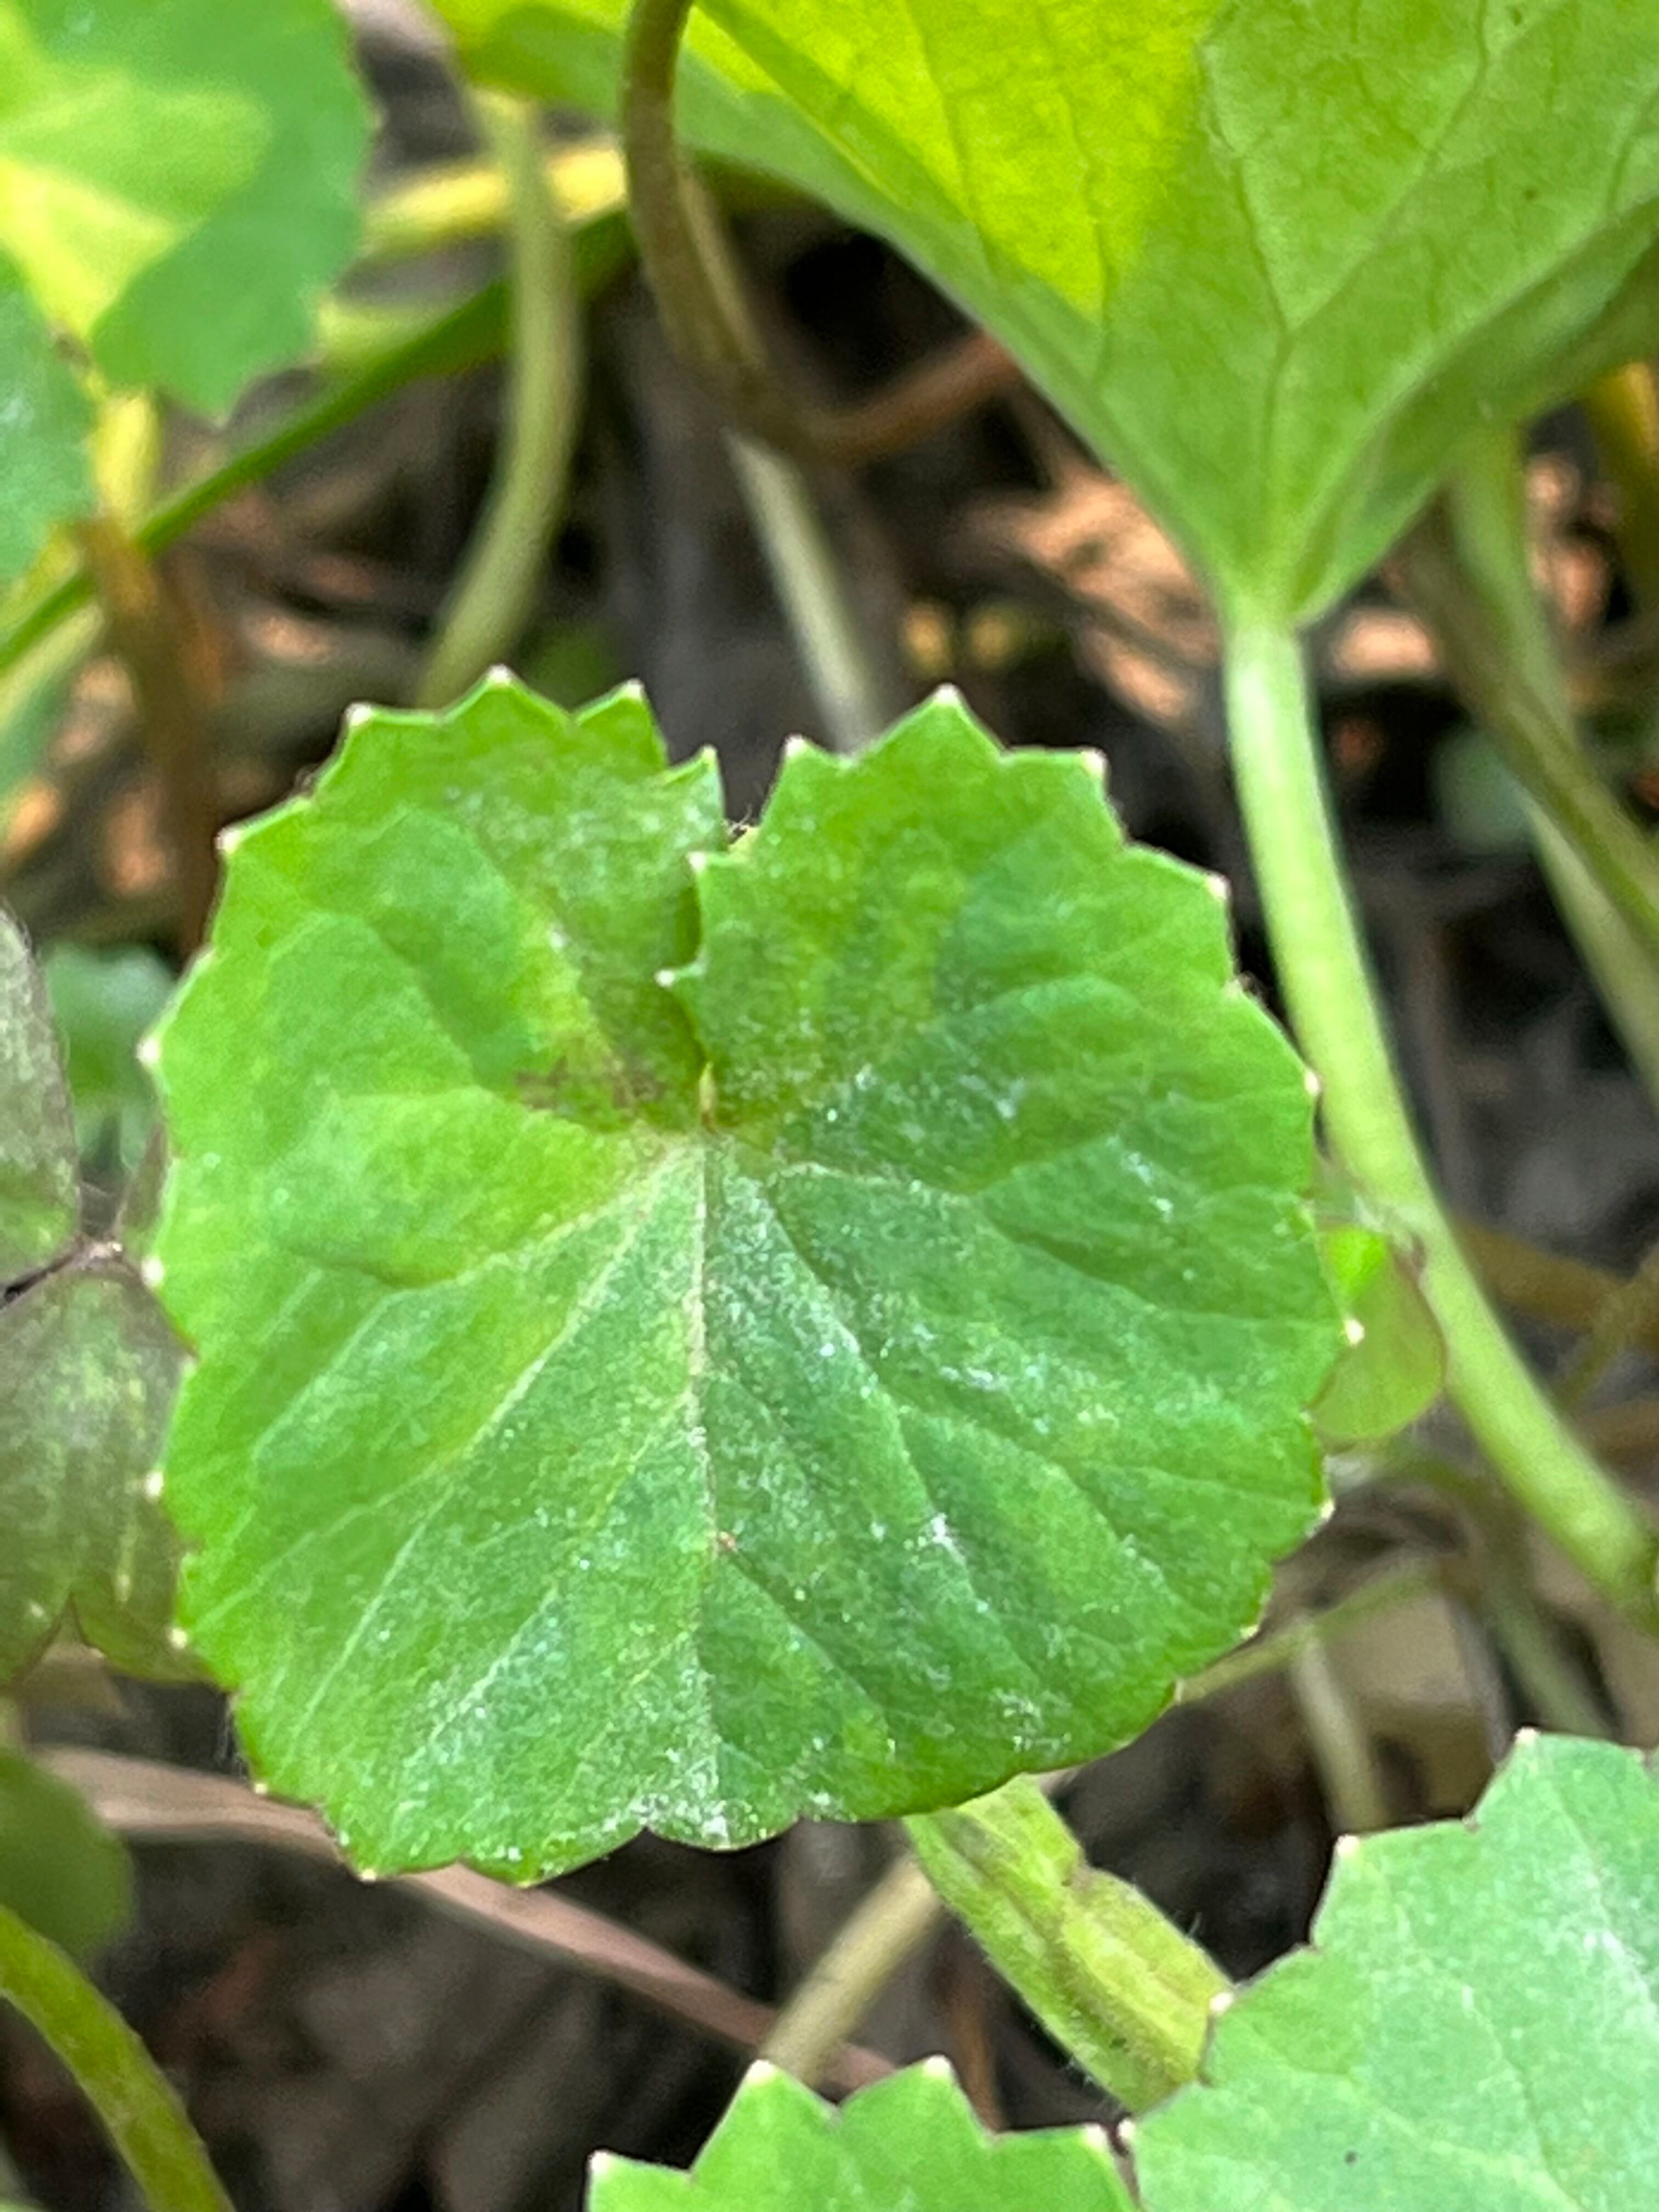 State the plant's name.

thankuni
